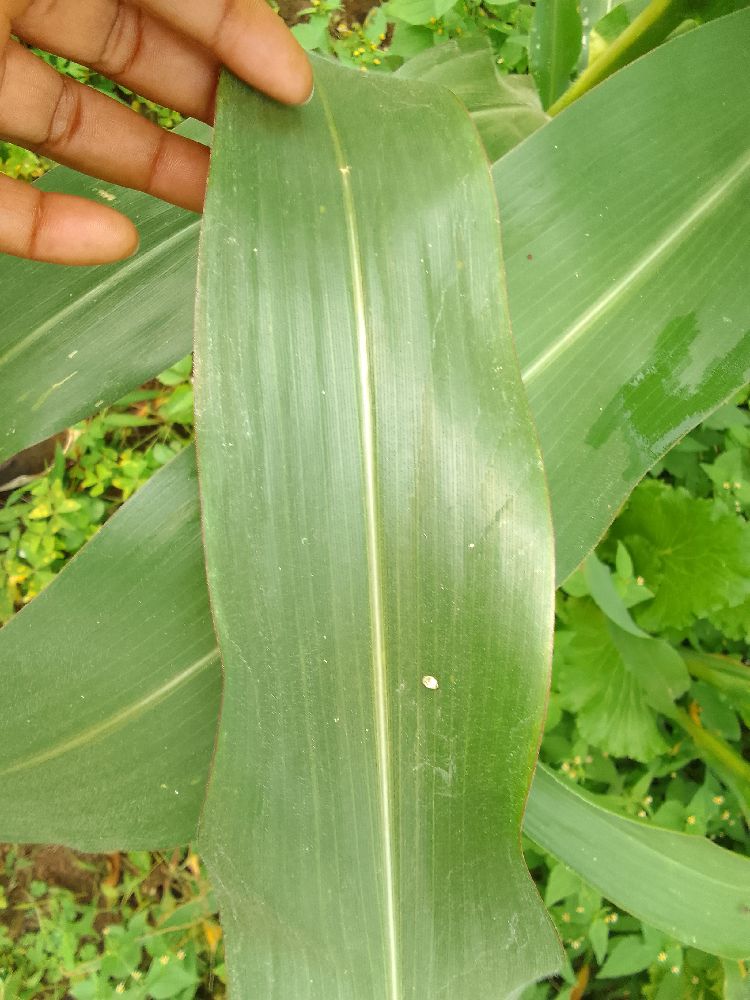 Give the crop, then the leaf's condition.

maize, healthy
